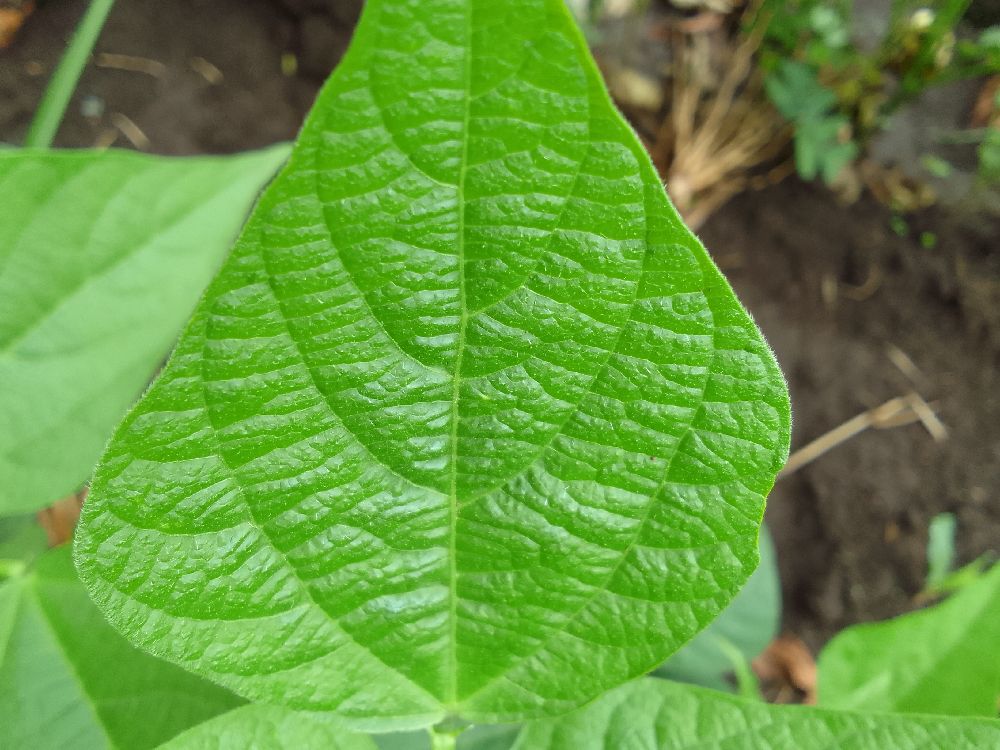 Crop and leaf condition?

common bean, healthy
